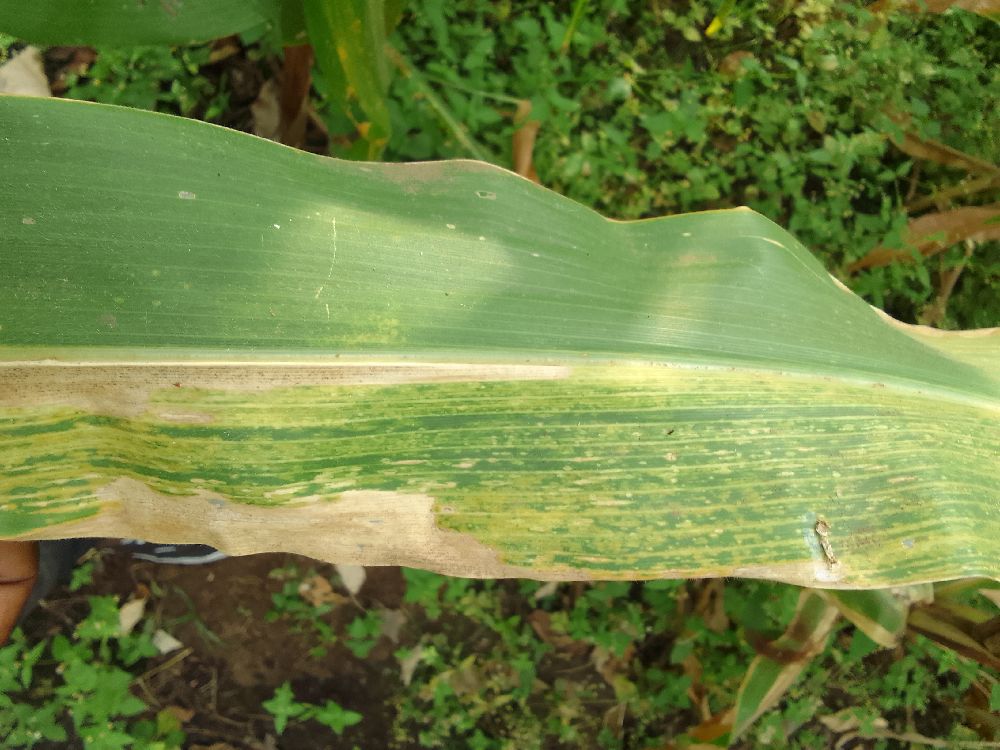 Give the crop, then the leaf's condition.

maize, maize lethal necrosis
